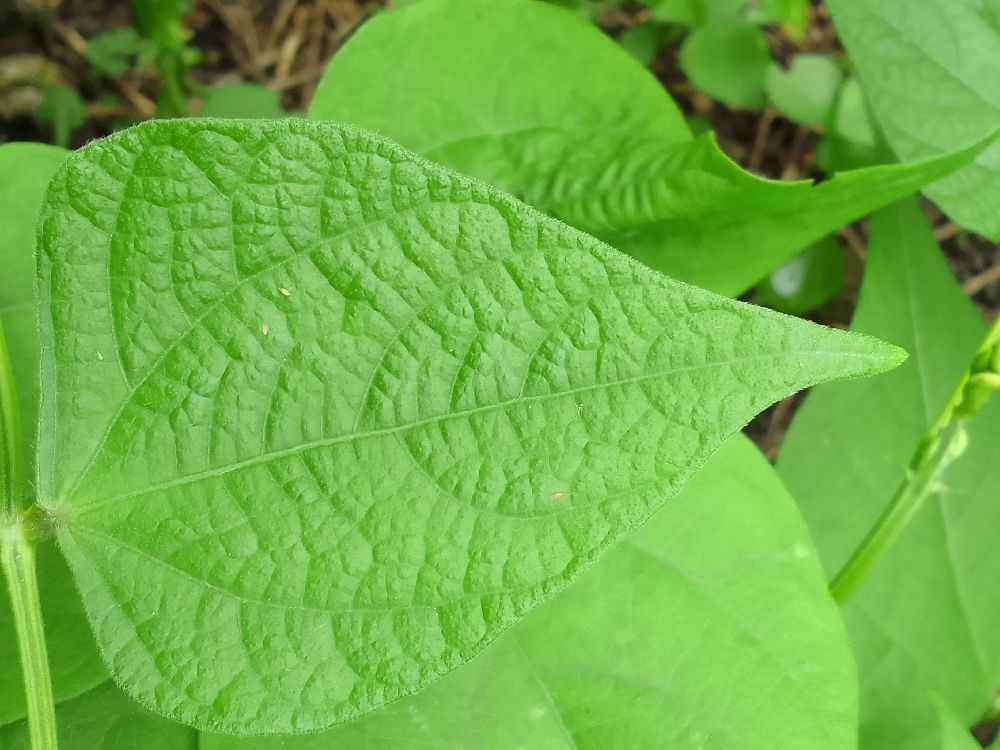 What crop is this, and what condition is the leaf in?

common bean, healthy
